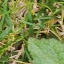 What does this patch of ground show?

structured weed
